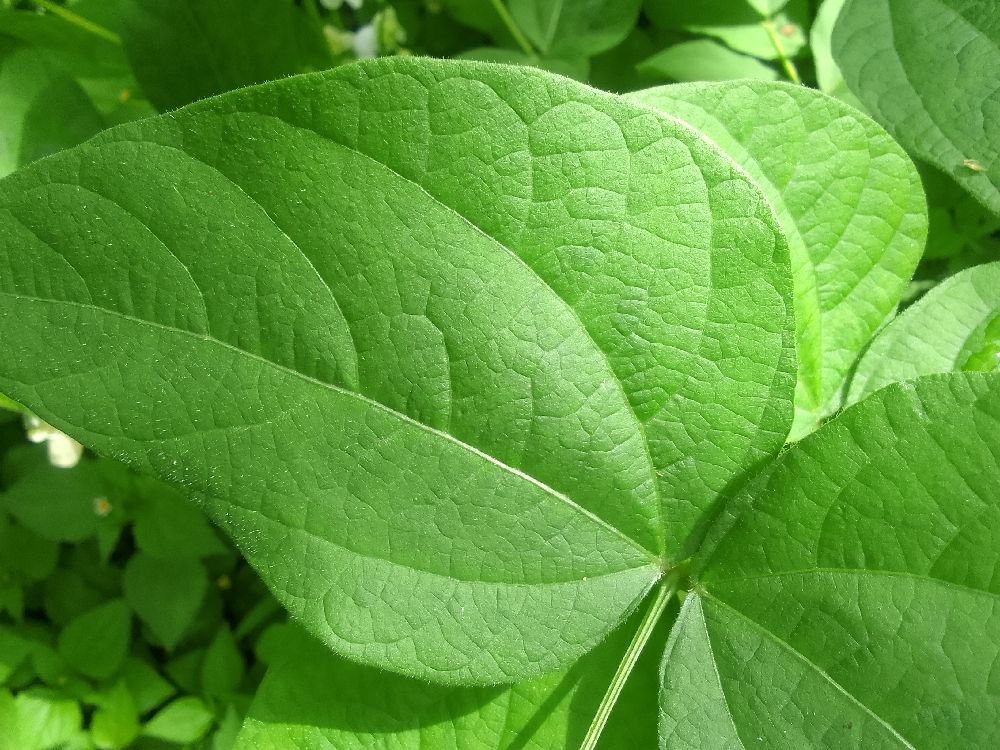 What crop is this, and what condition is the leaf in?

common bean, healthy
